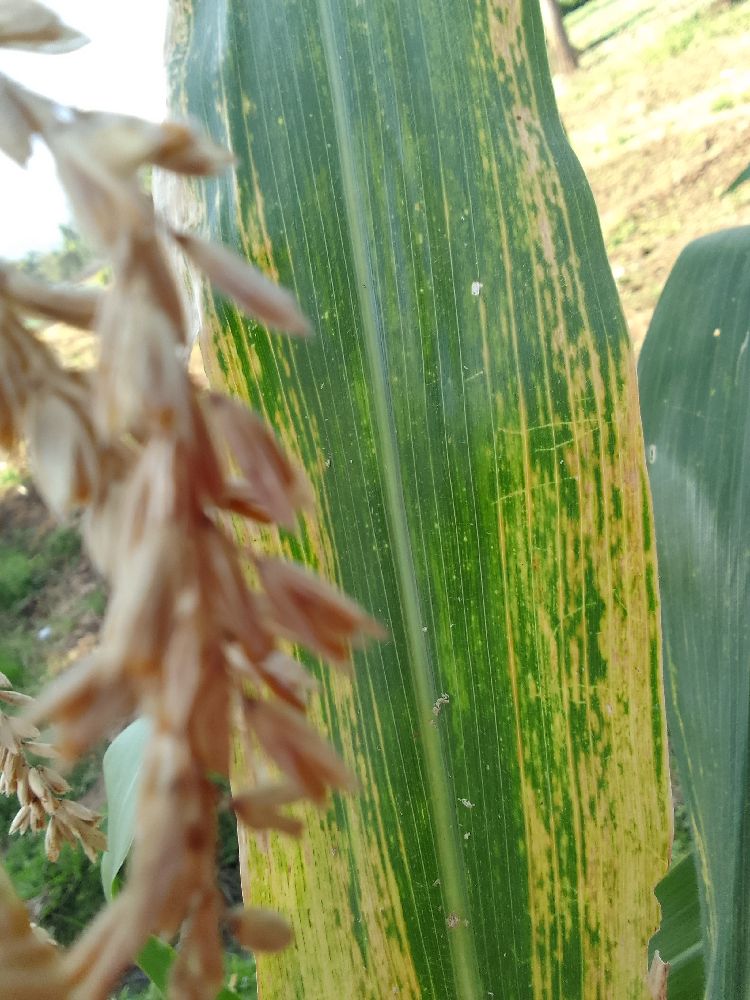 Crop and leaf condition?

maize, maize lethal necrosis
